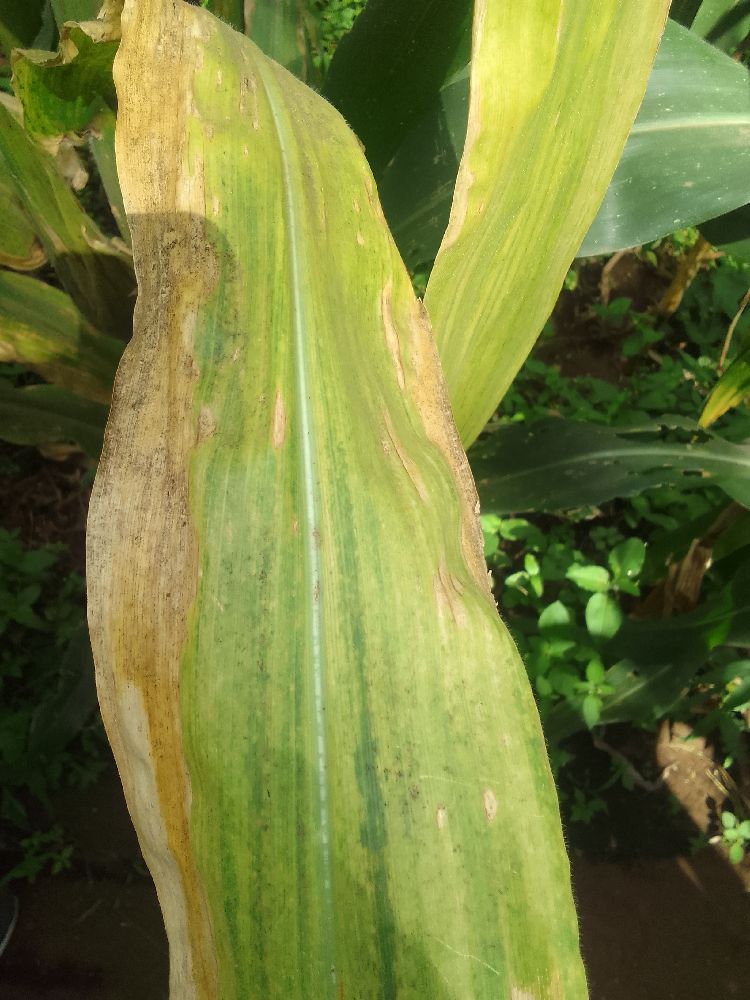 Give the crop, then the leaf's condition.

maize, maize lethal necrosis
